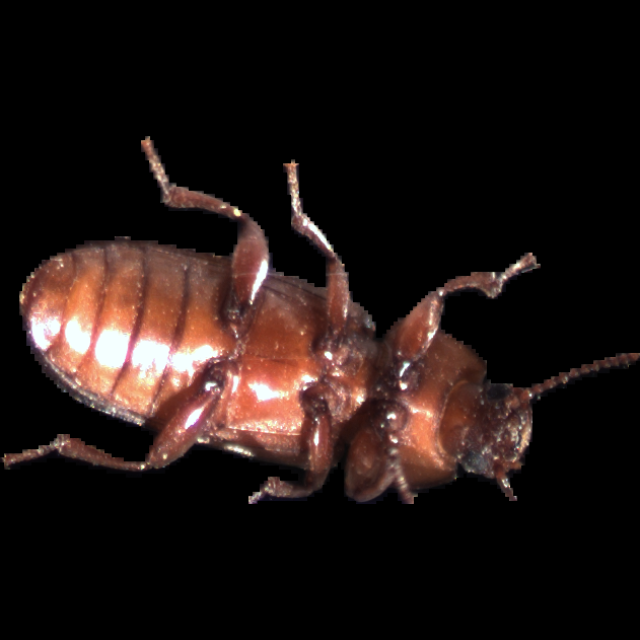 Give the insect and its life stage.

mealworm beetle
